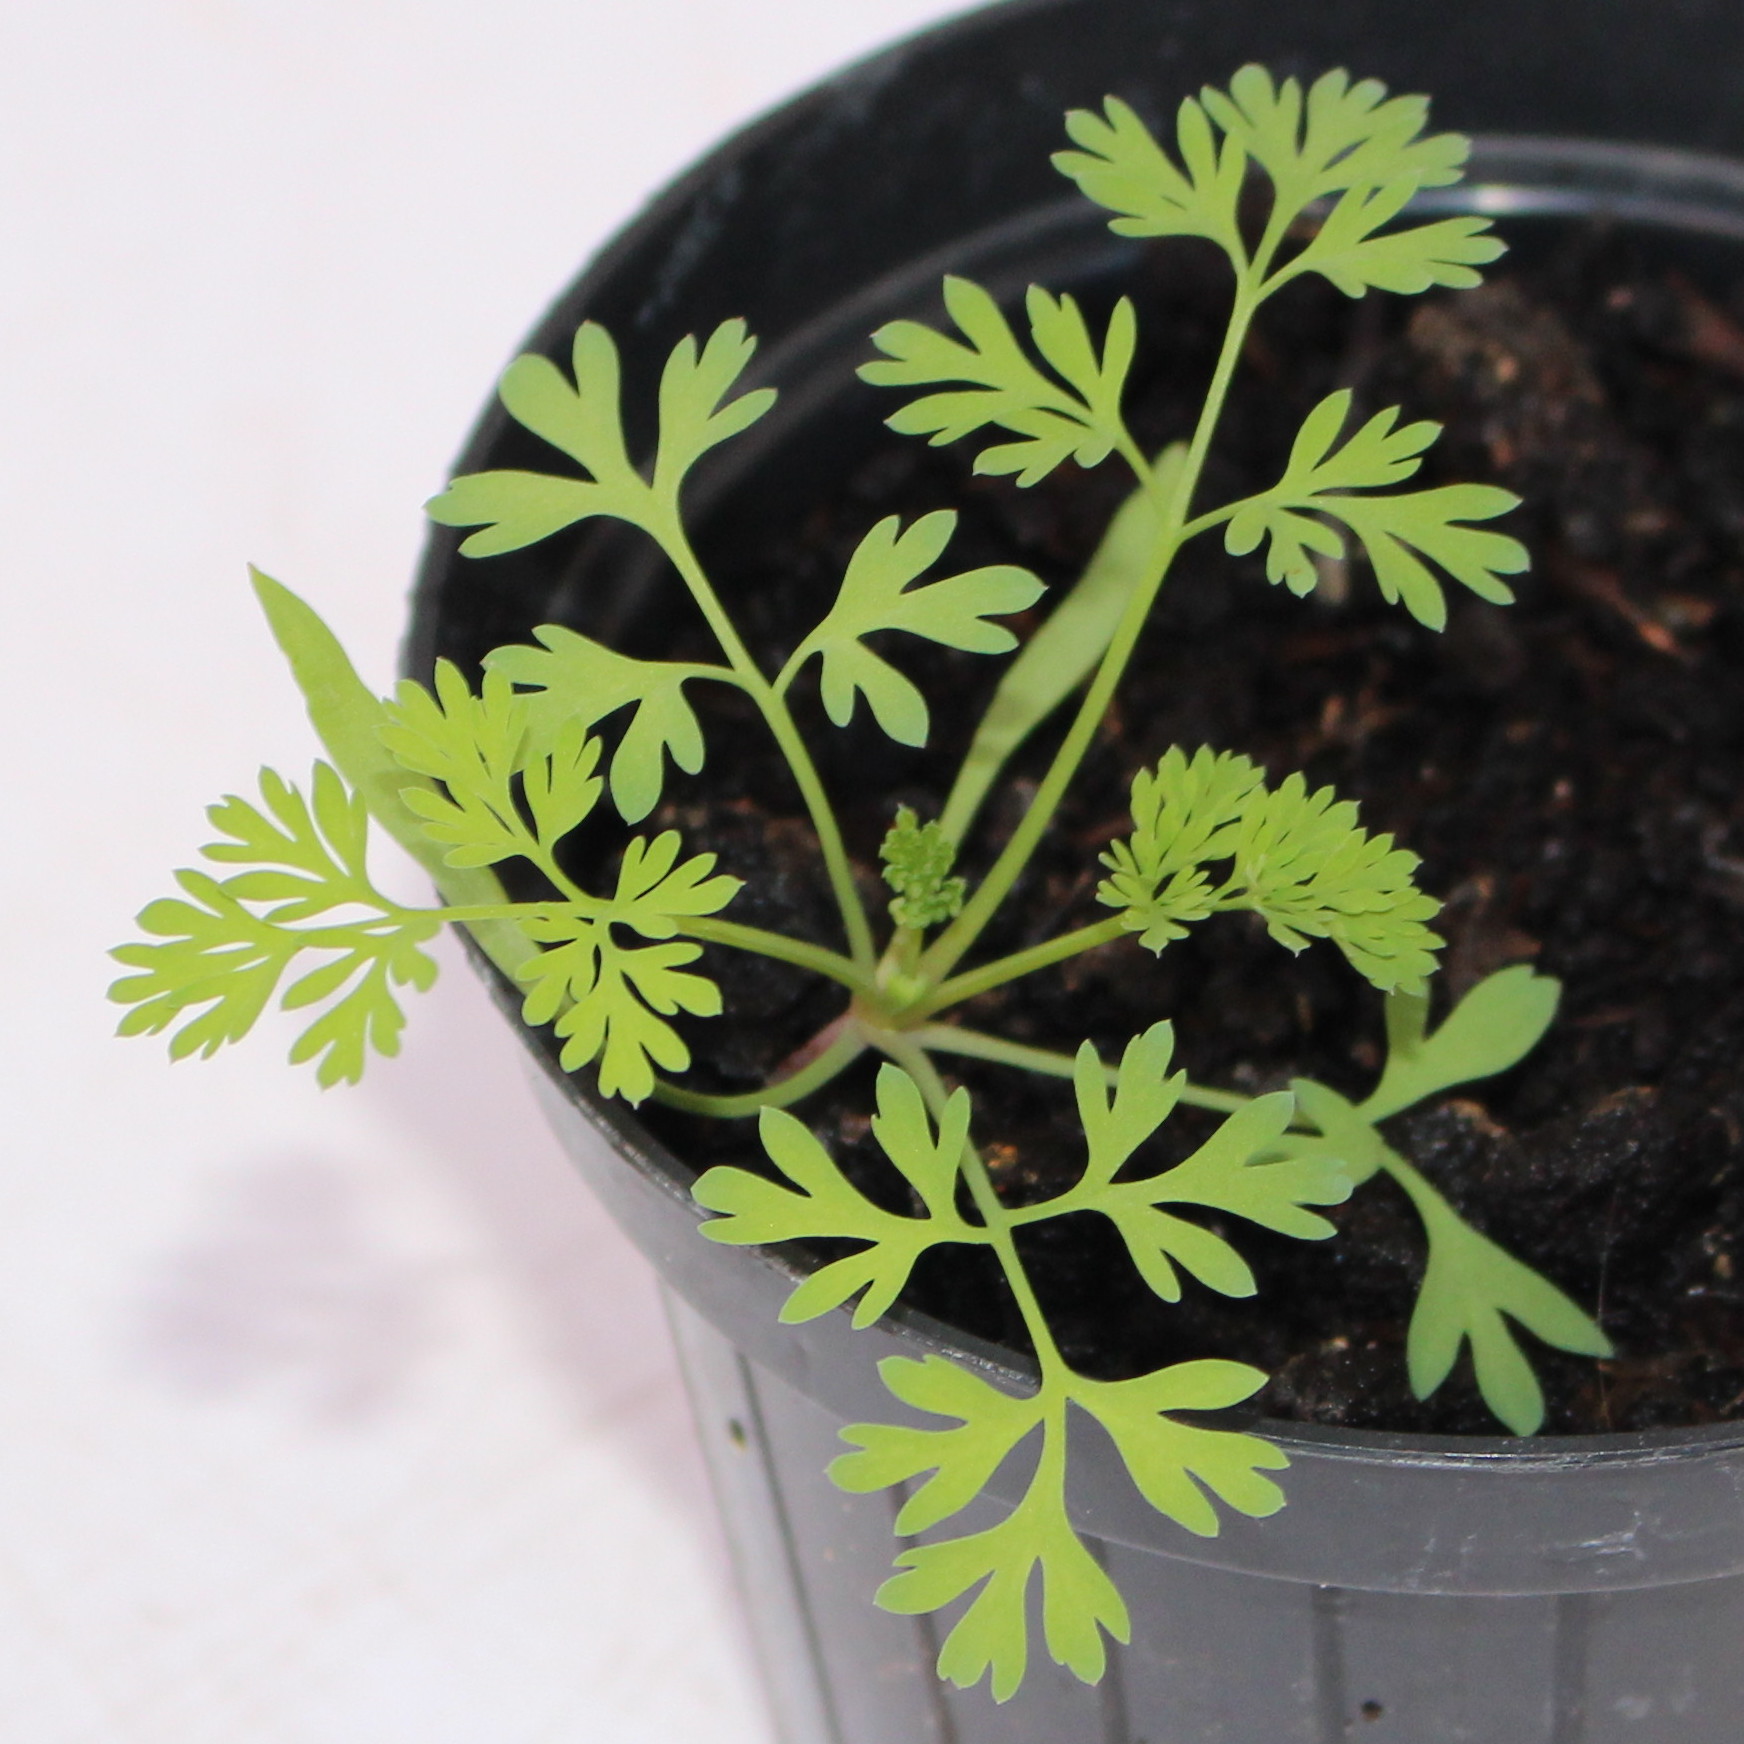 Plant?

Fumaria officinalis
